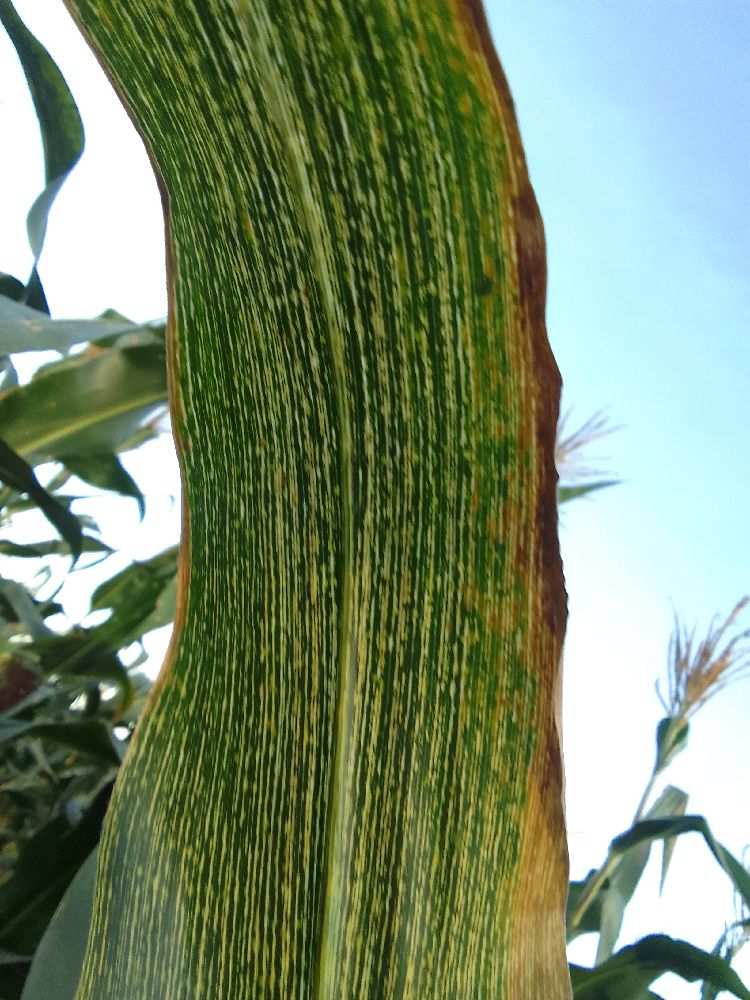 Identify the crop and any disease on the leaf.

maize, maize streak virus
